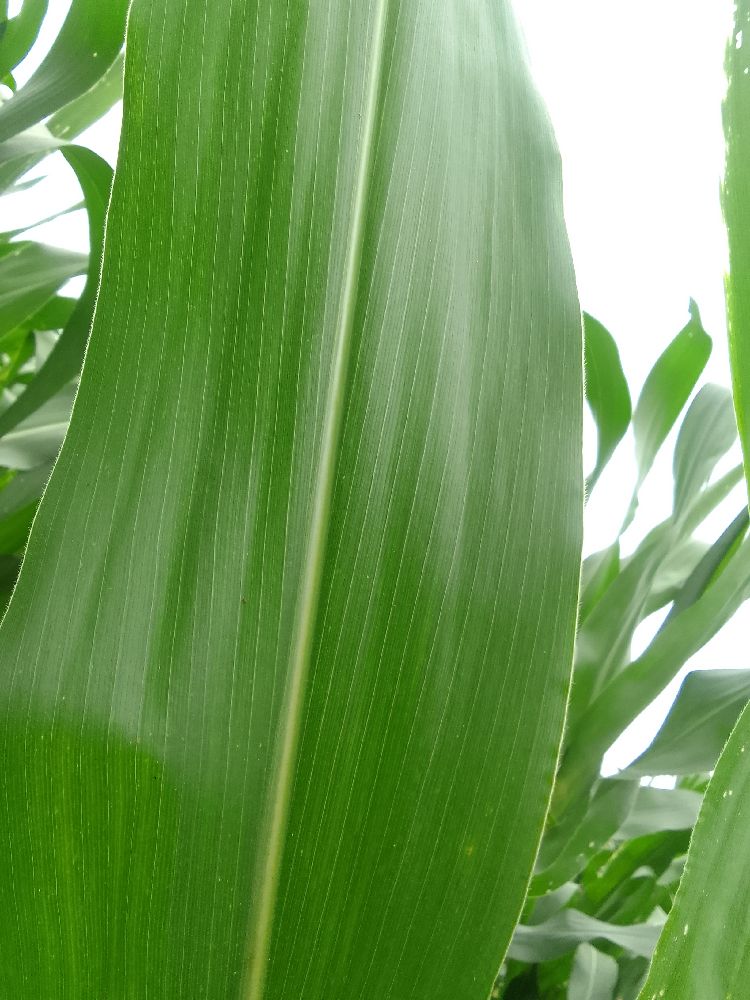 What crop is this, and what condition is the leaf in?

maize, healthy
